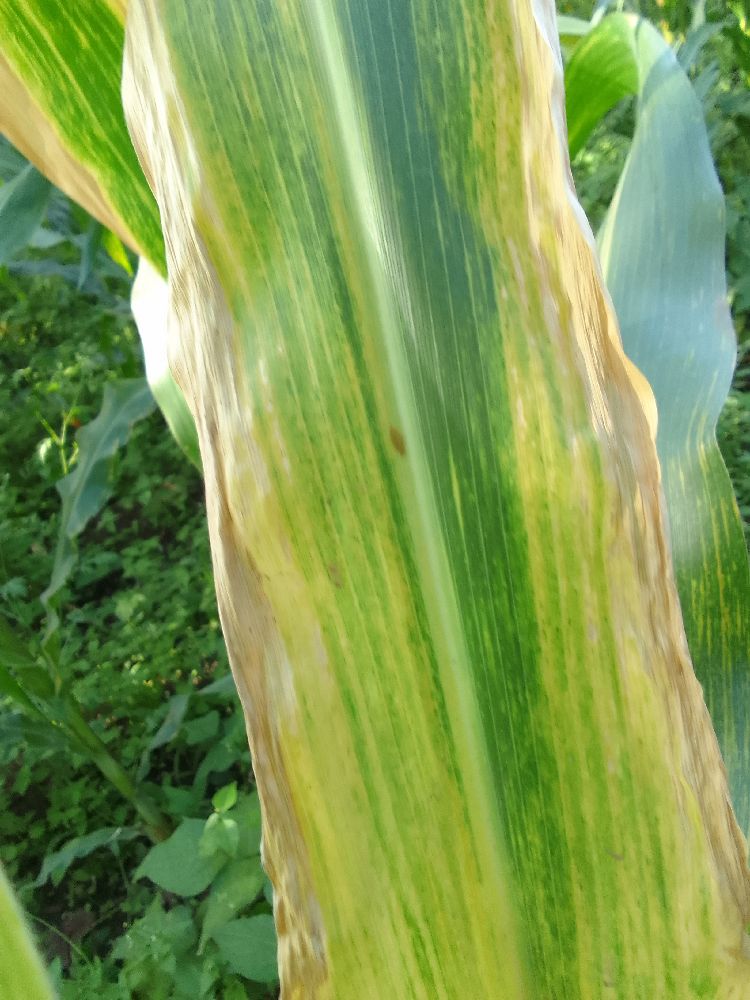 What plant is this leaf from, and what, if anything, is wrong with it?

maize, maize lethal necrosis
